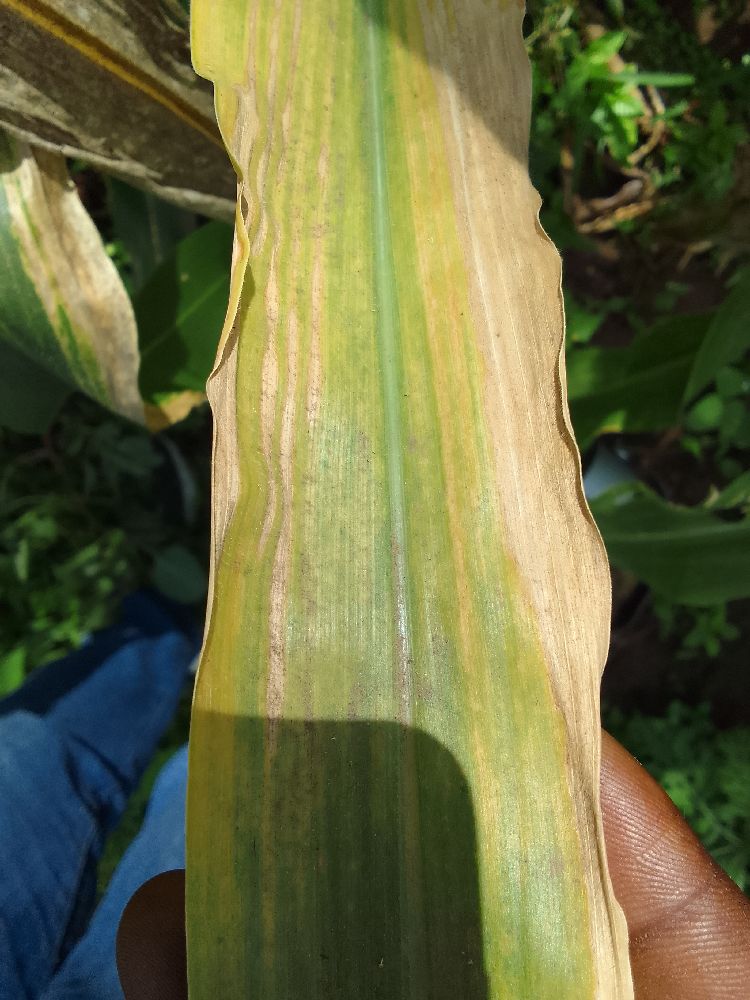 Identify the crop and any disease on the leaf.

maize, maize lethal necrosis
